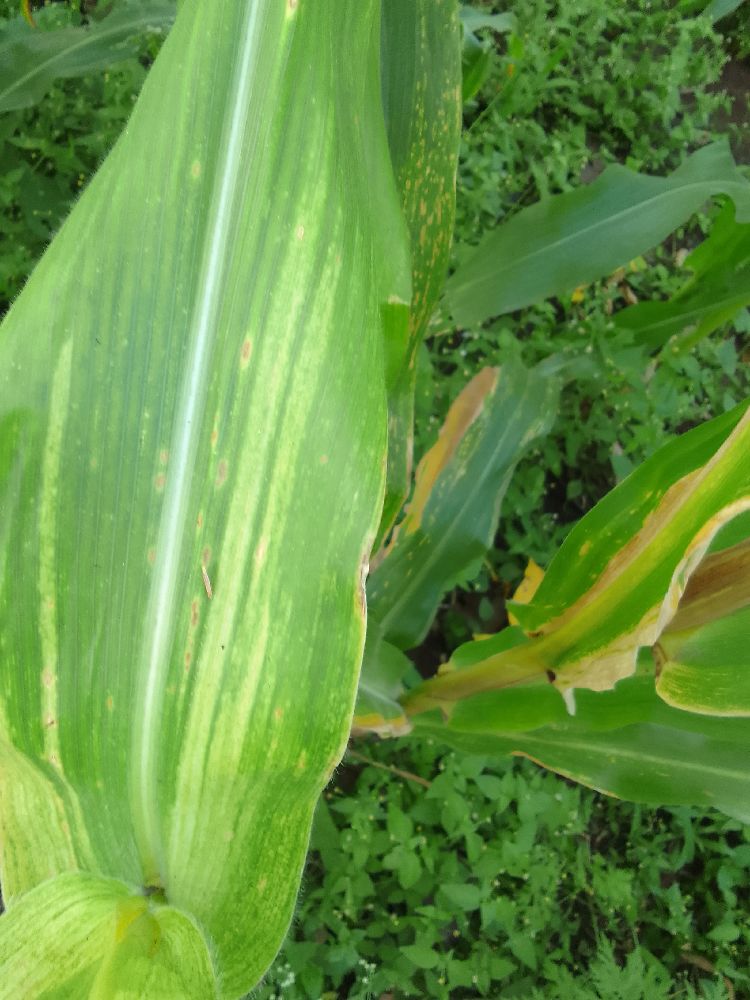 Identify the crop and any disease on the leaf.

maize, maize lethal necrosis
